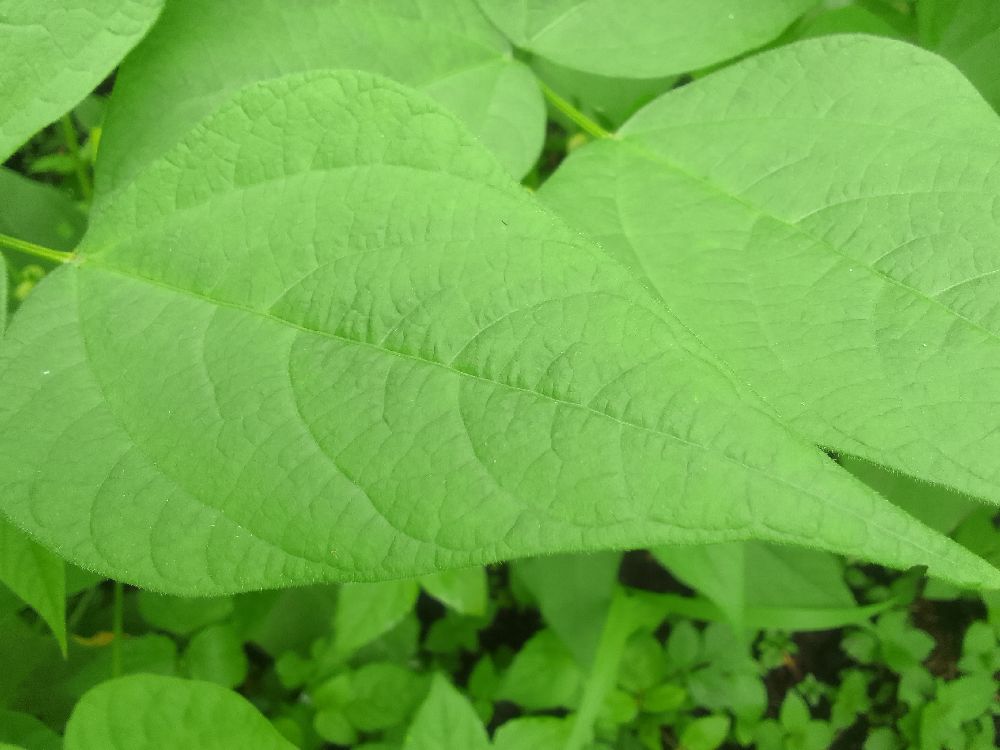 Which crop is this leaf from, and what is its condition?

common bean, healthy
